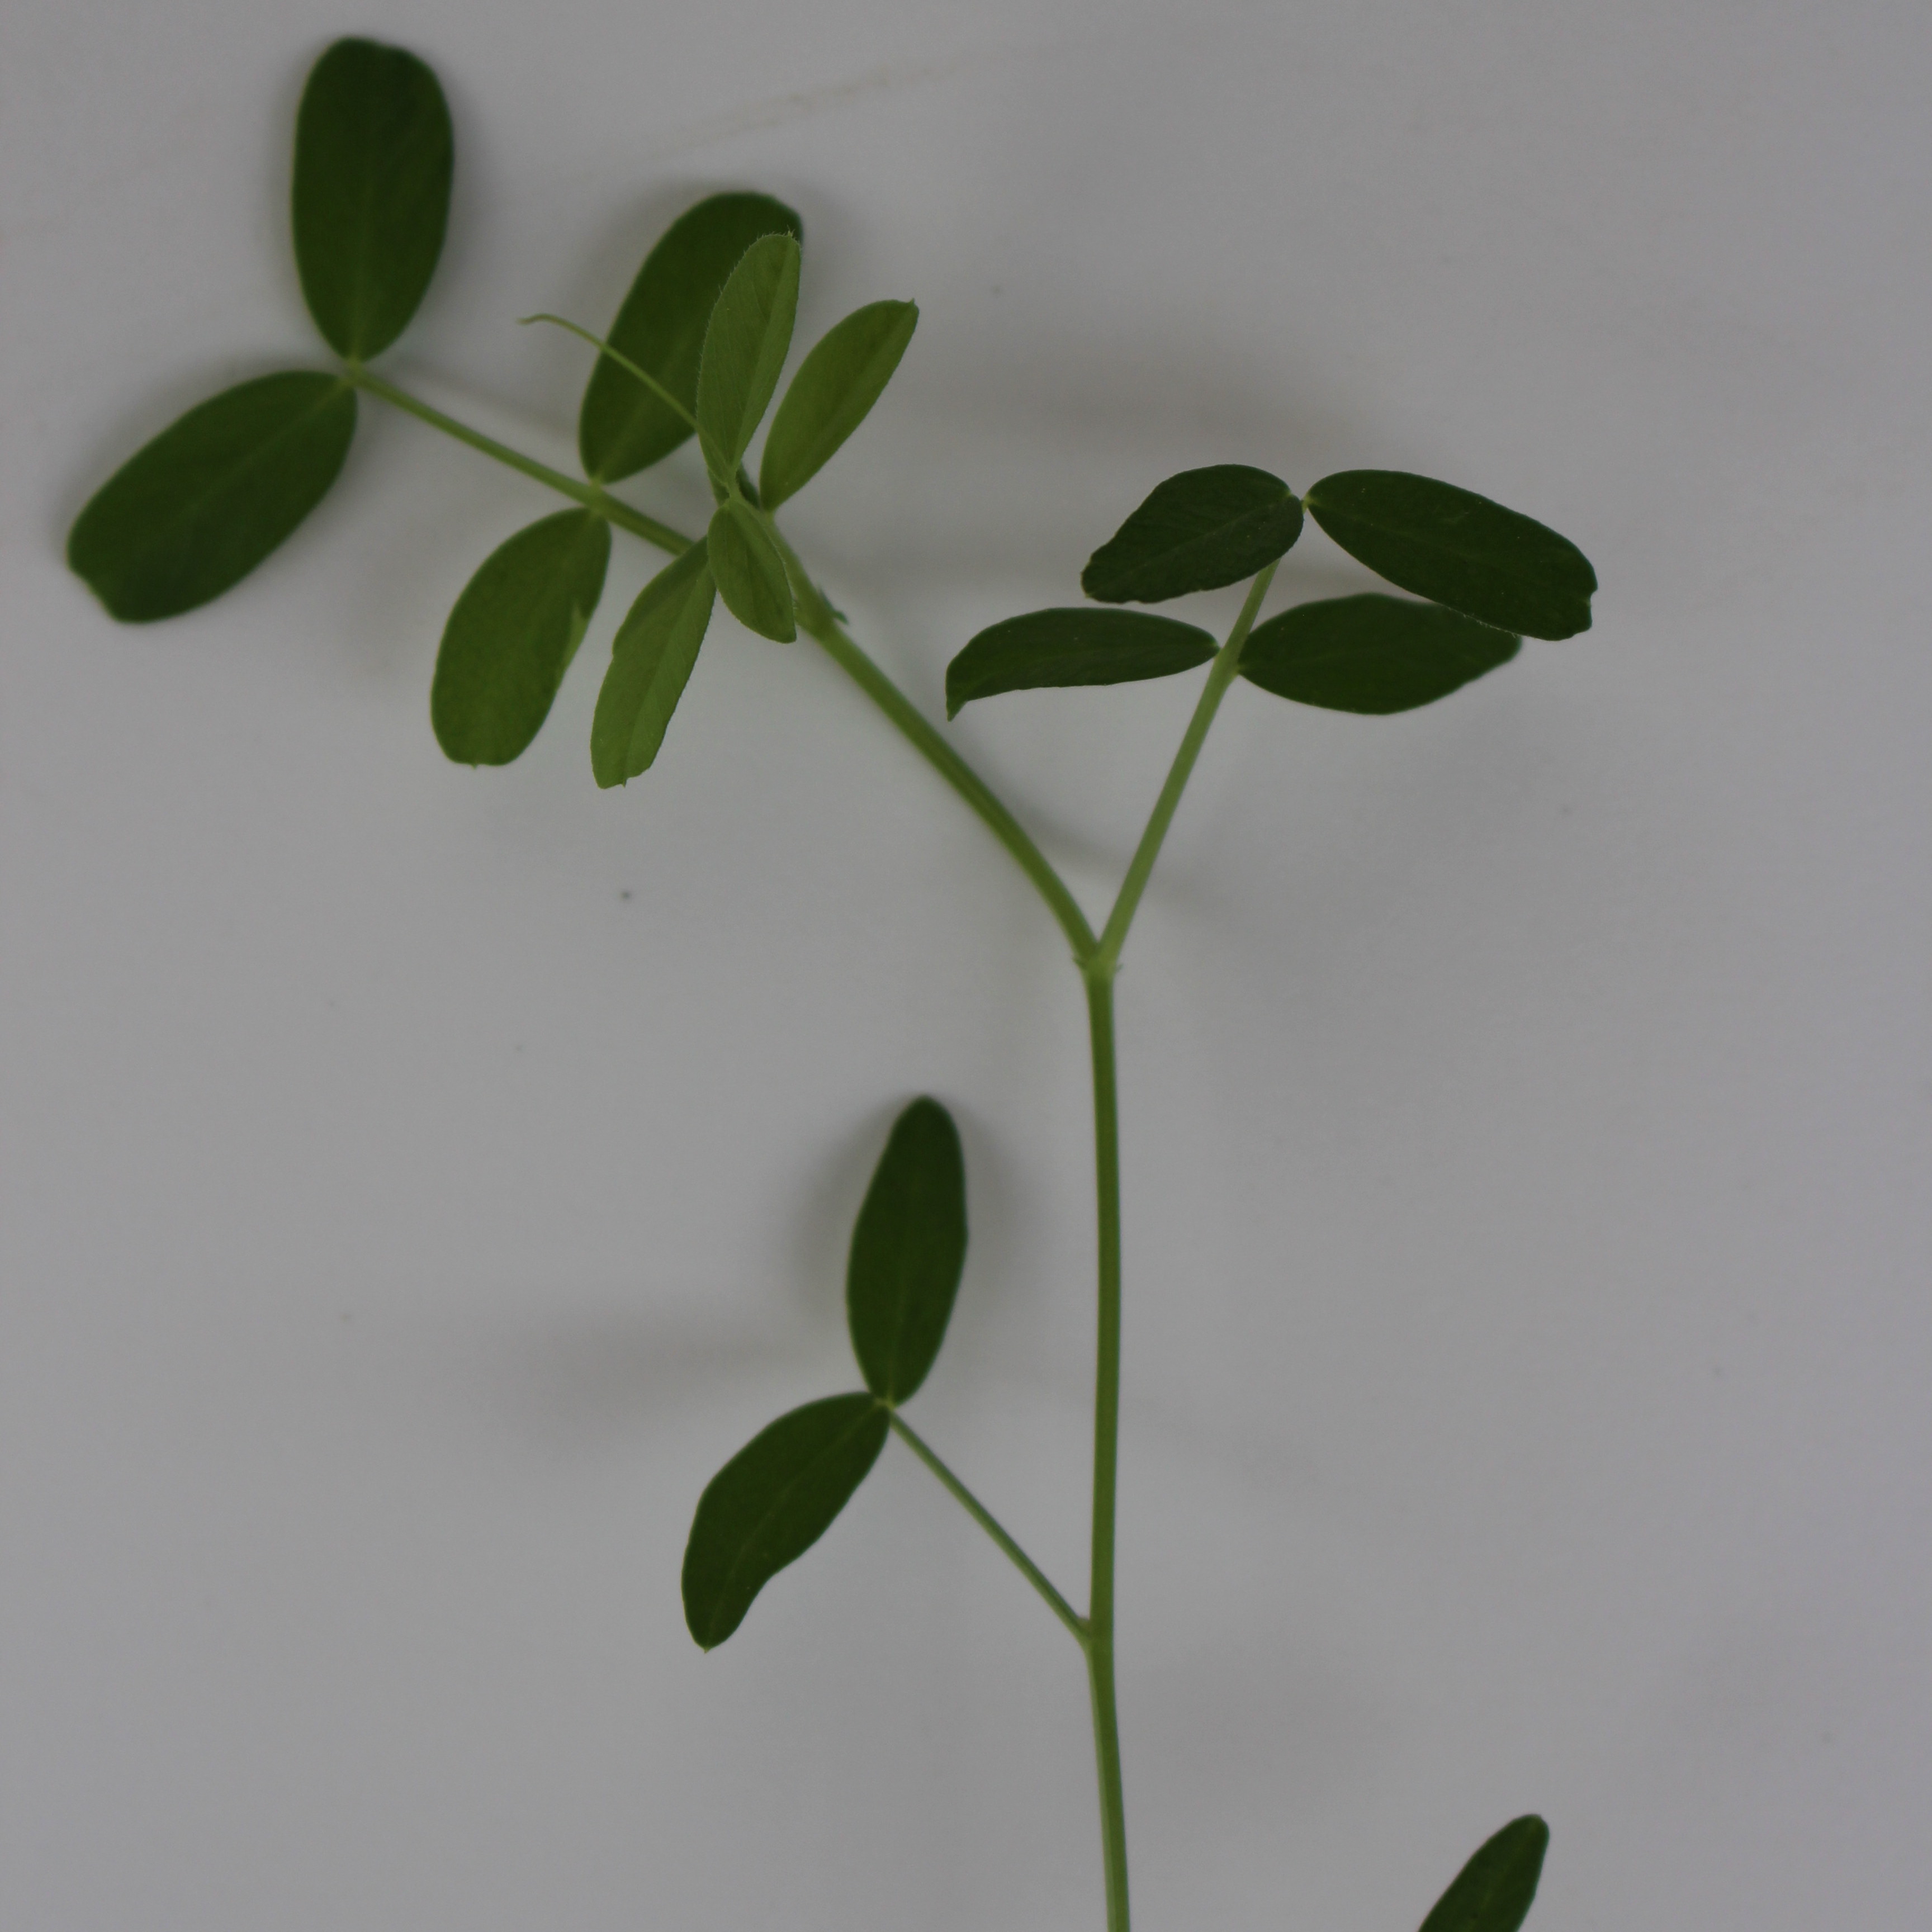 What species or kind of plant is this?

Vicia sativa
